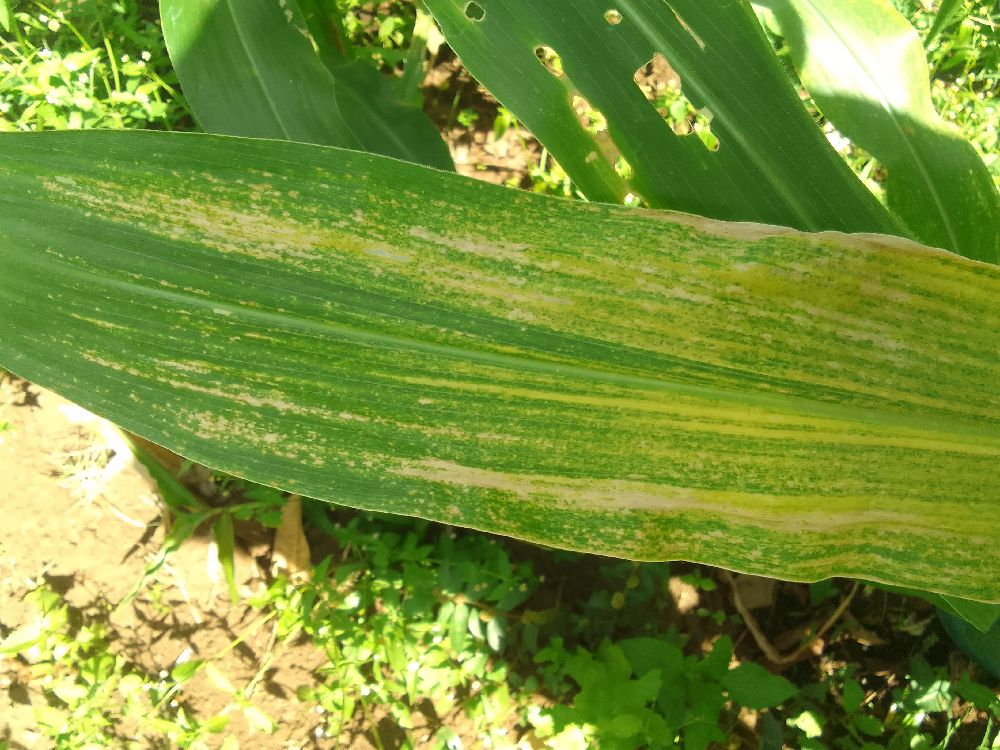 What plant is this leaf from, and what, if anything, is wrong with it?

maize, maize lethal necrosis
